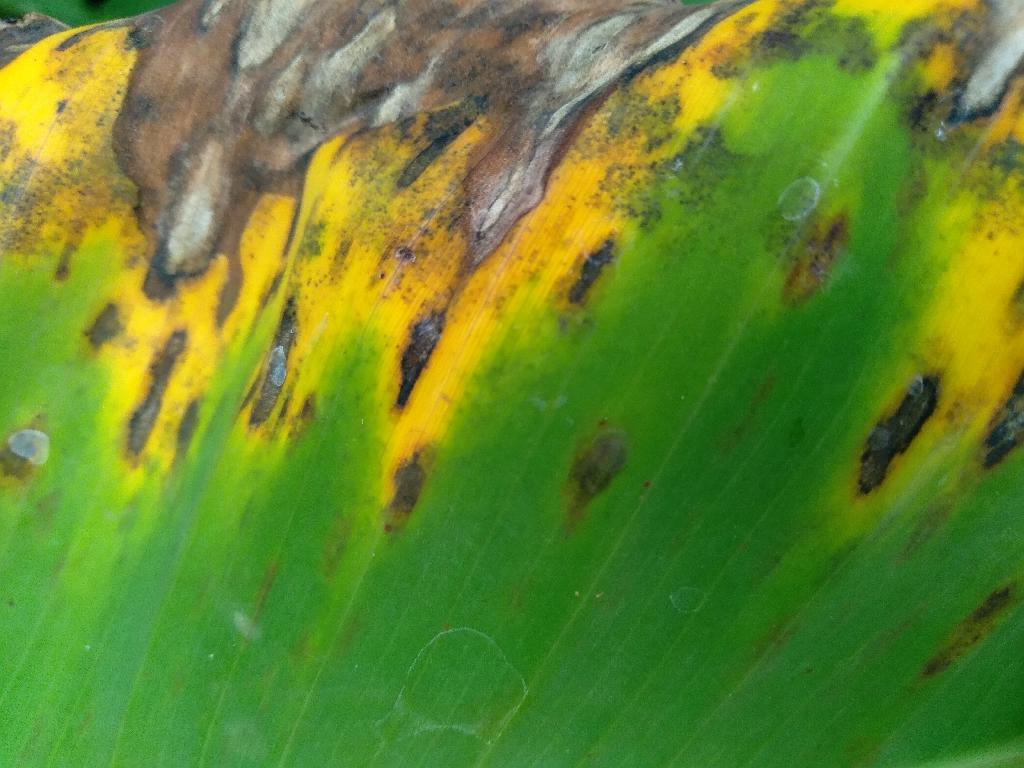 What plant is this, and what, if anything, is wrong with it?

banana, black sigatoka
